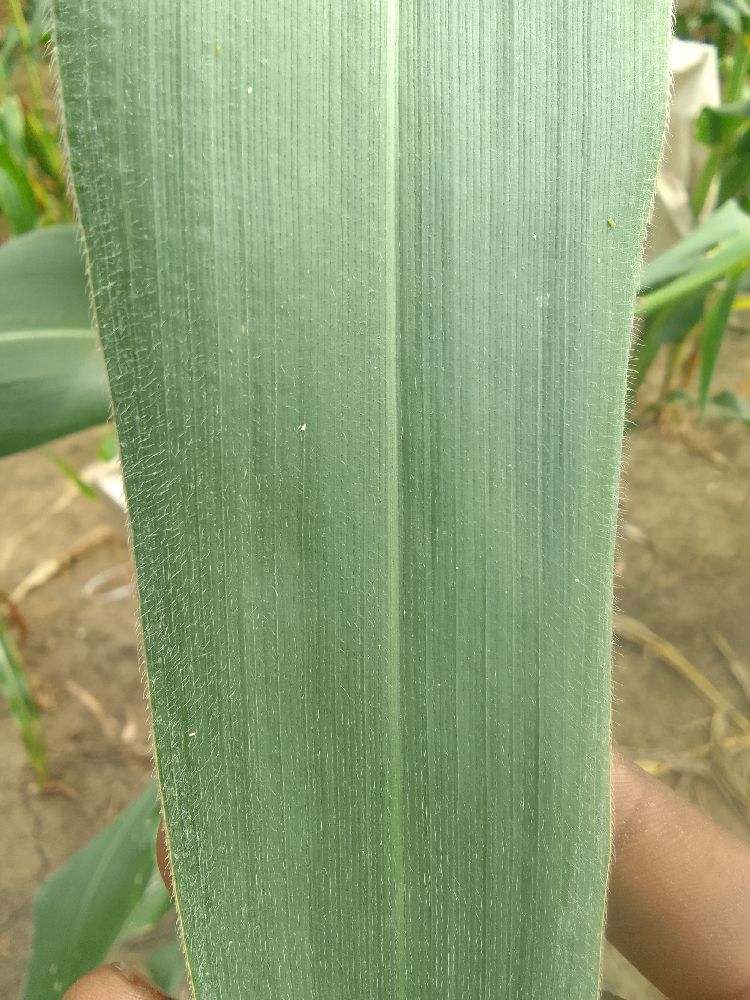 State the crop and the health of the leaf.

maize, healthy
